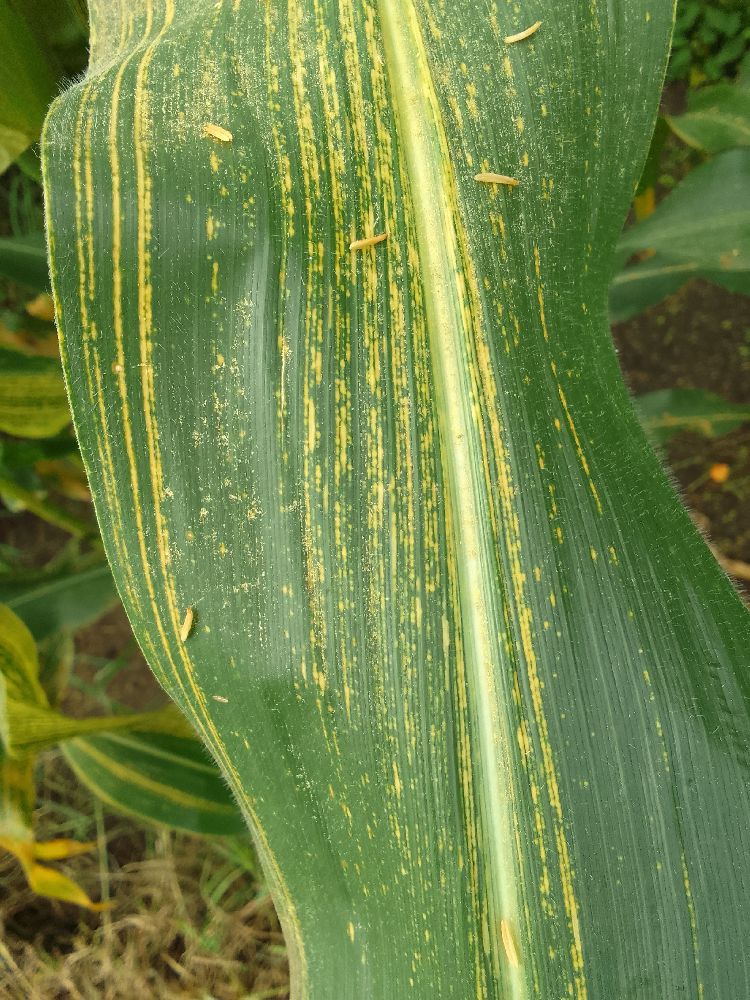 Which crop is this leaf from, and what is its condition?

maize, maize streak virus
